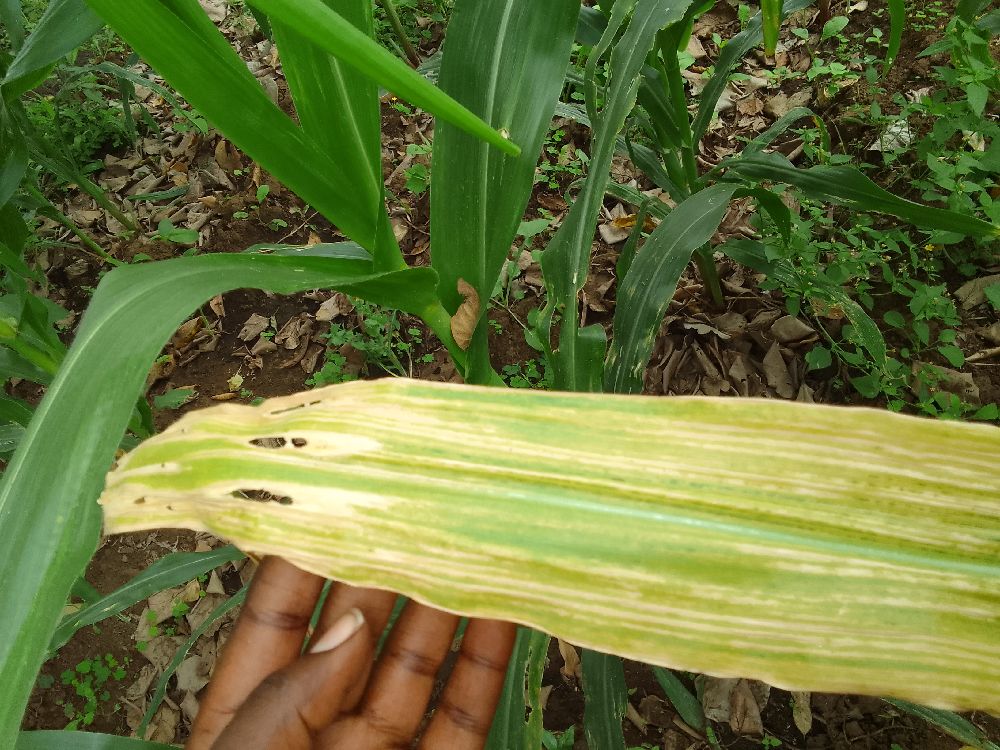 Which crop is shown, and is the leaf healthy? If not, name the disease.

maize, maize lethal necrosis
